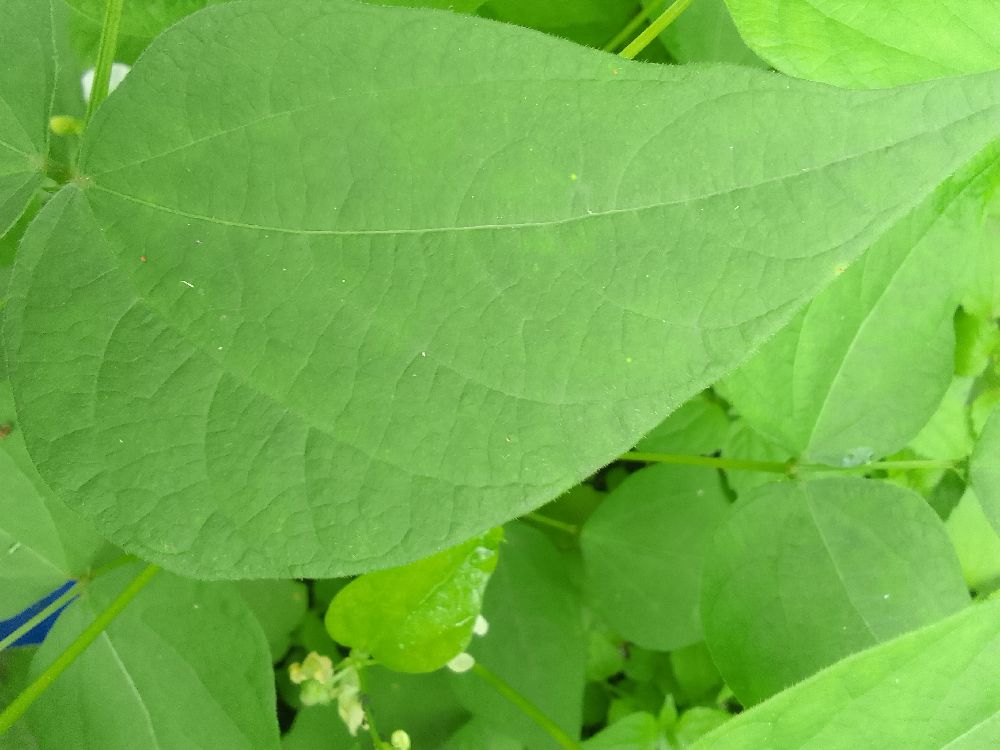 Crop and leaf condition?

common bean, healthy
